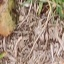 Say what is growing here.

grass
